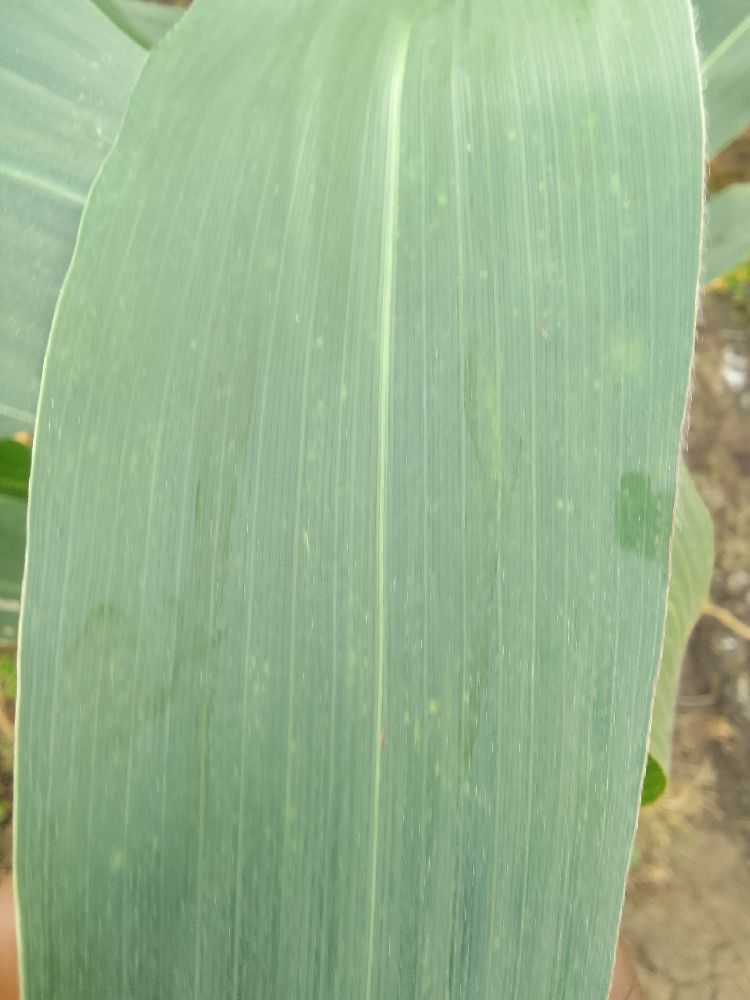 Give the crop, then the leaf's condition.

maize, healthy
